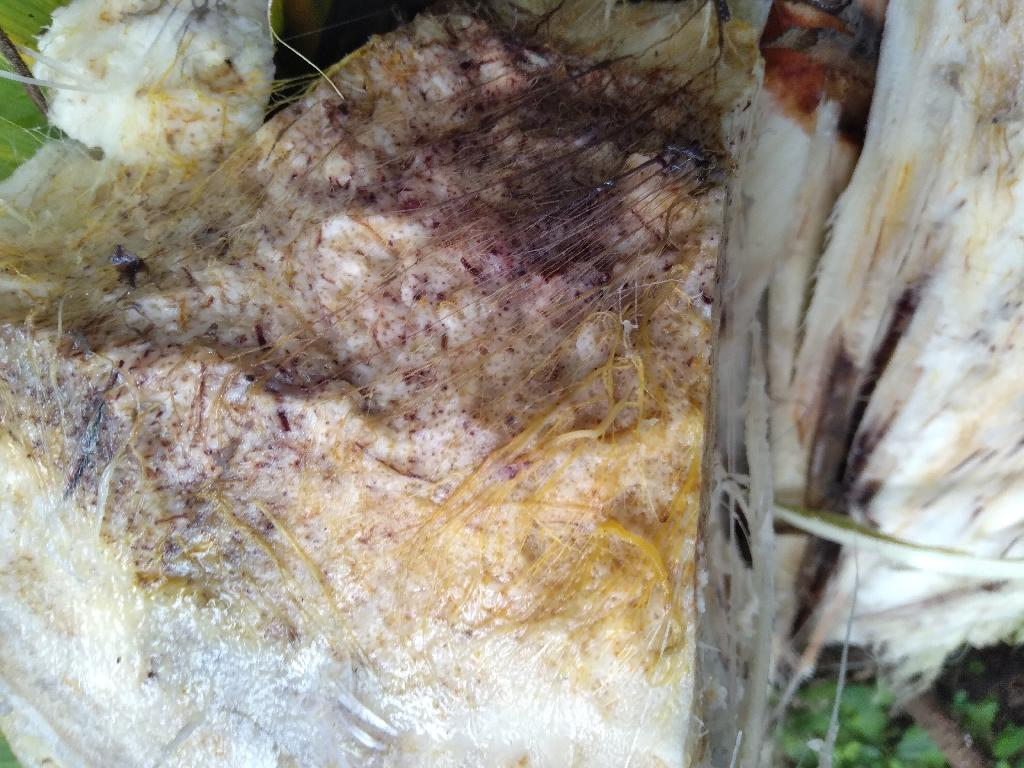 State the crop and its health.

banana, fusarium wilt race 1
